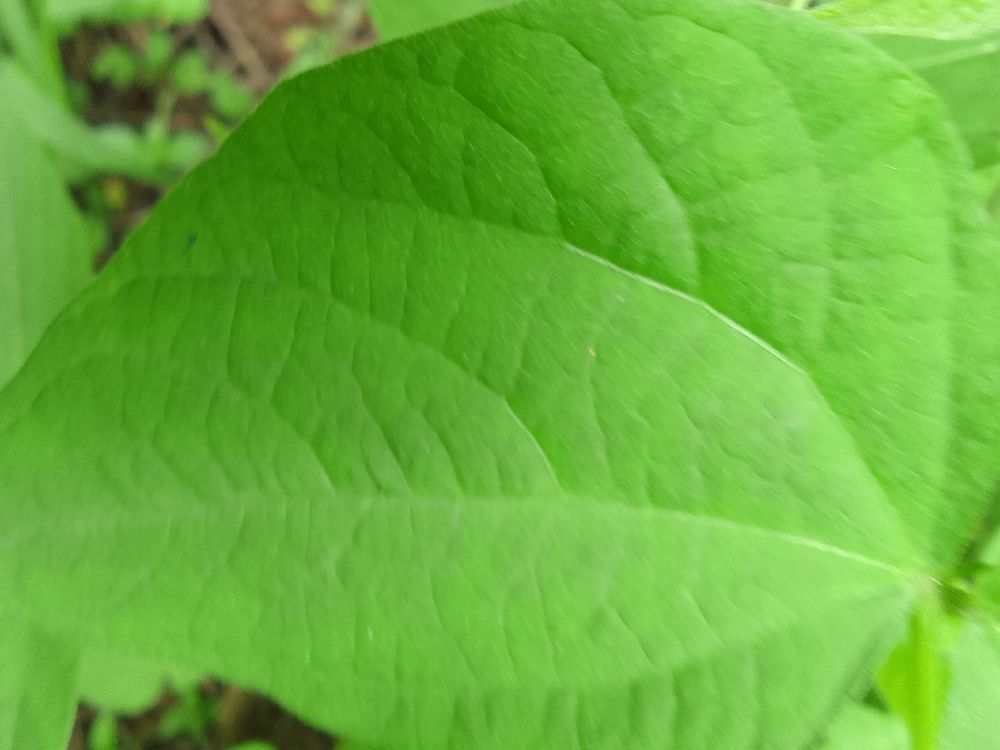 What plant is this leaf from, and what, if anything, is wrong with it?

common bean, healthy
